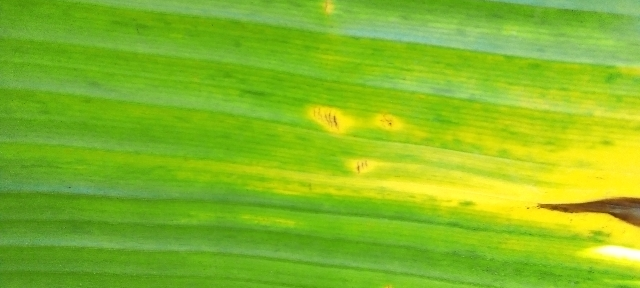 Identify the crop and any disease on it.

banana, fusarium wilt race 1
